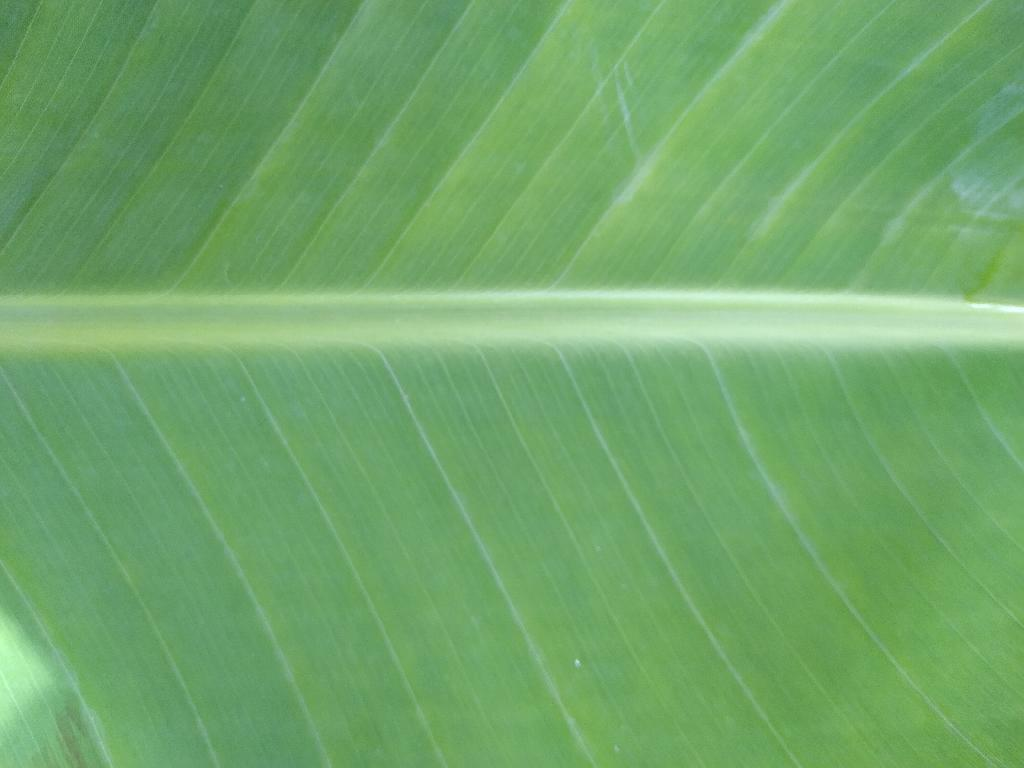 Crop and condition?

banana, healthy
